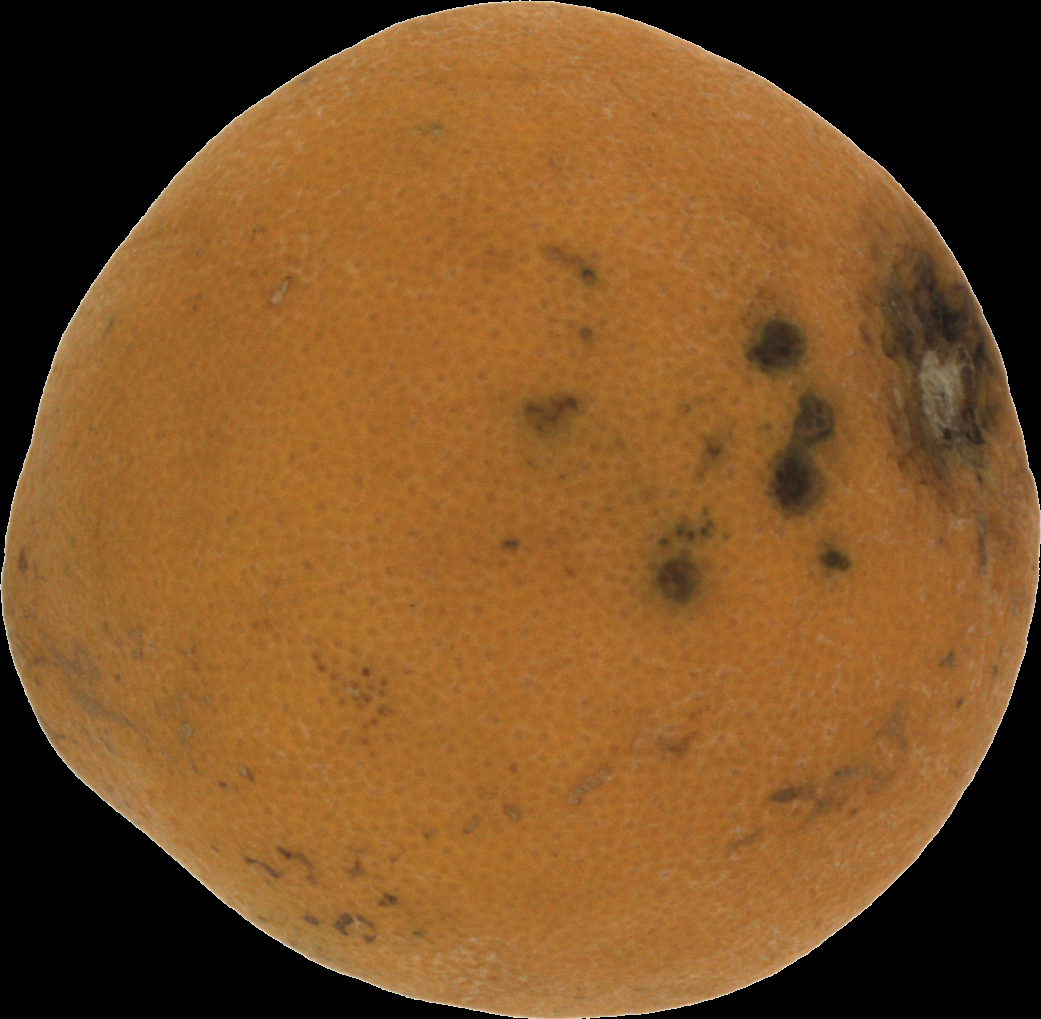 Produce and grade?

orange, bad
